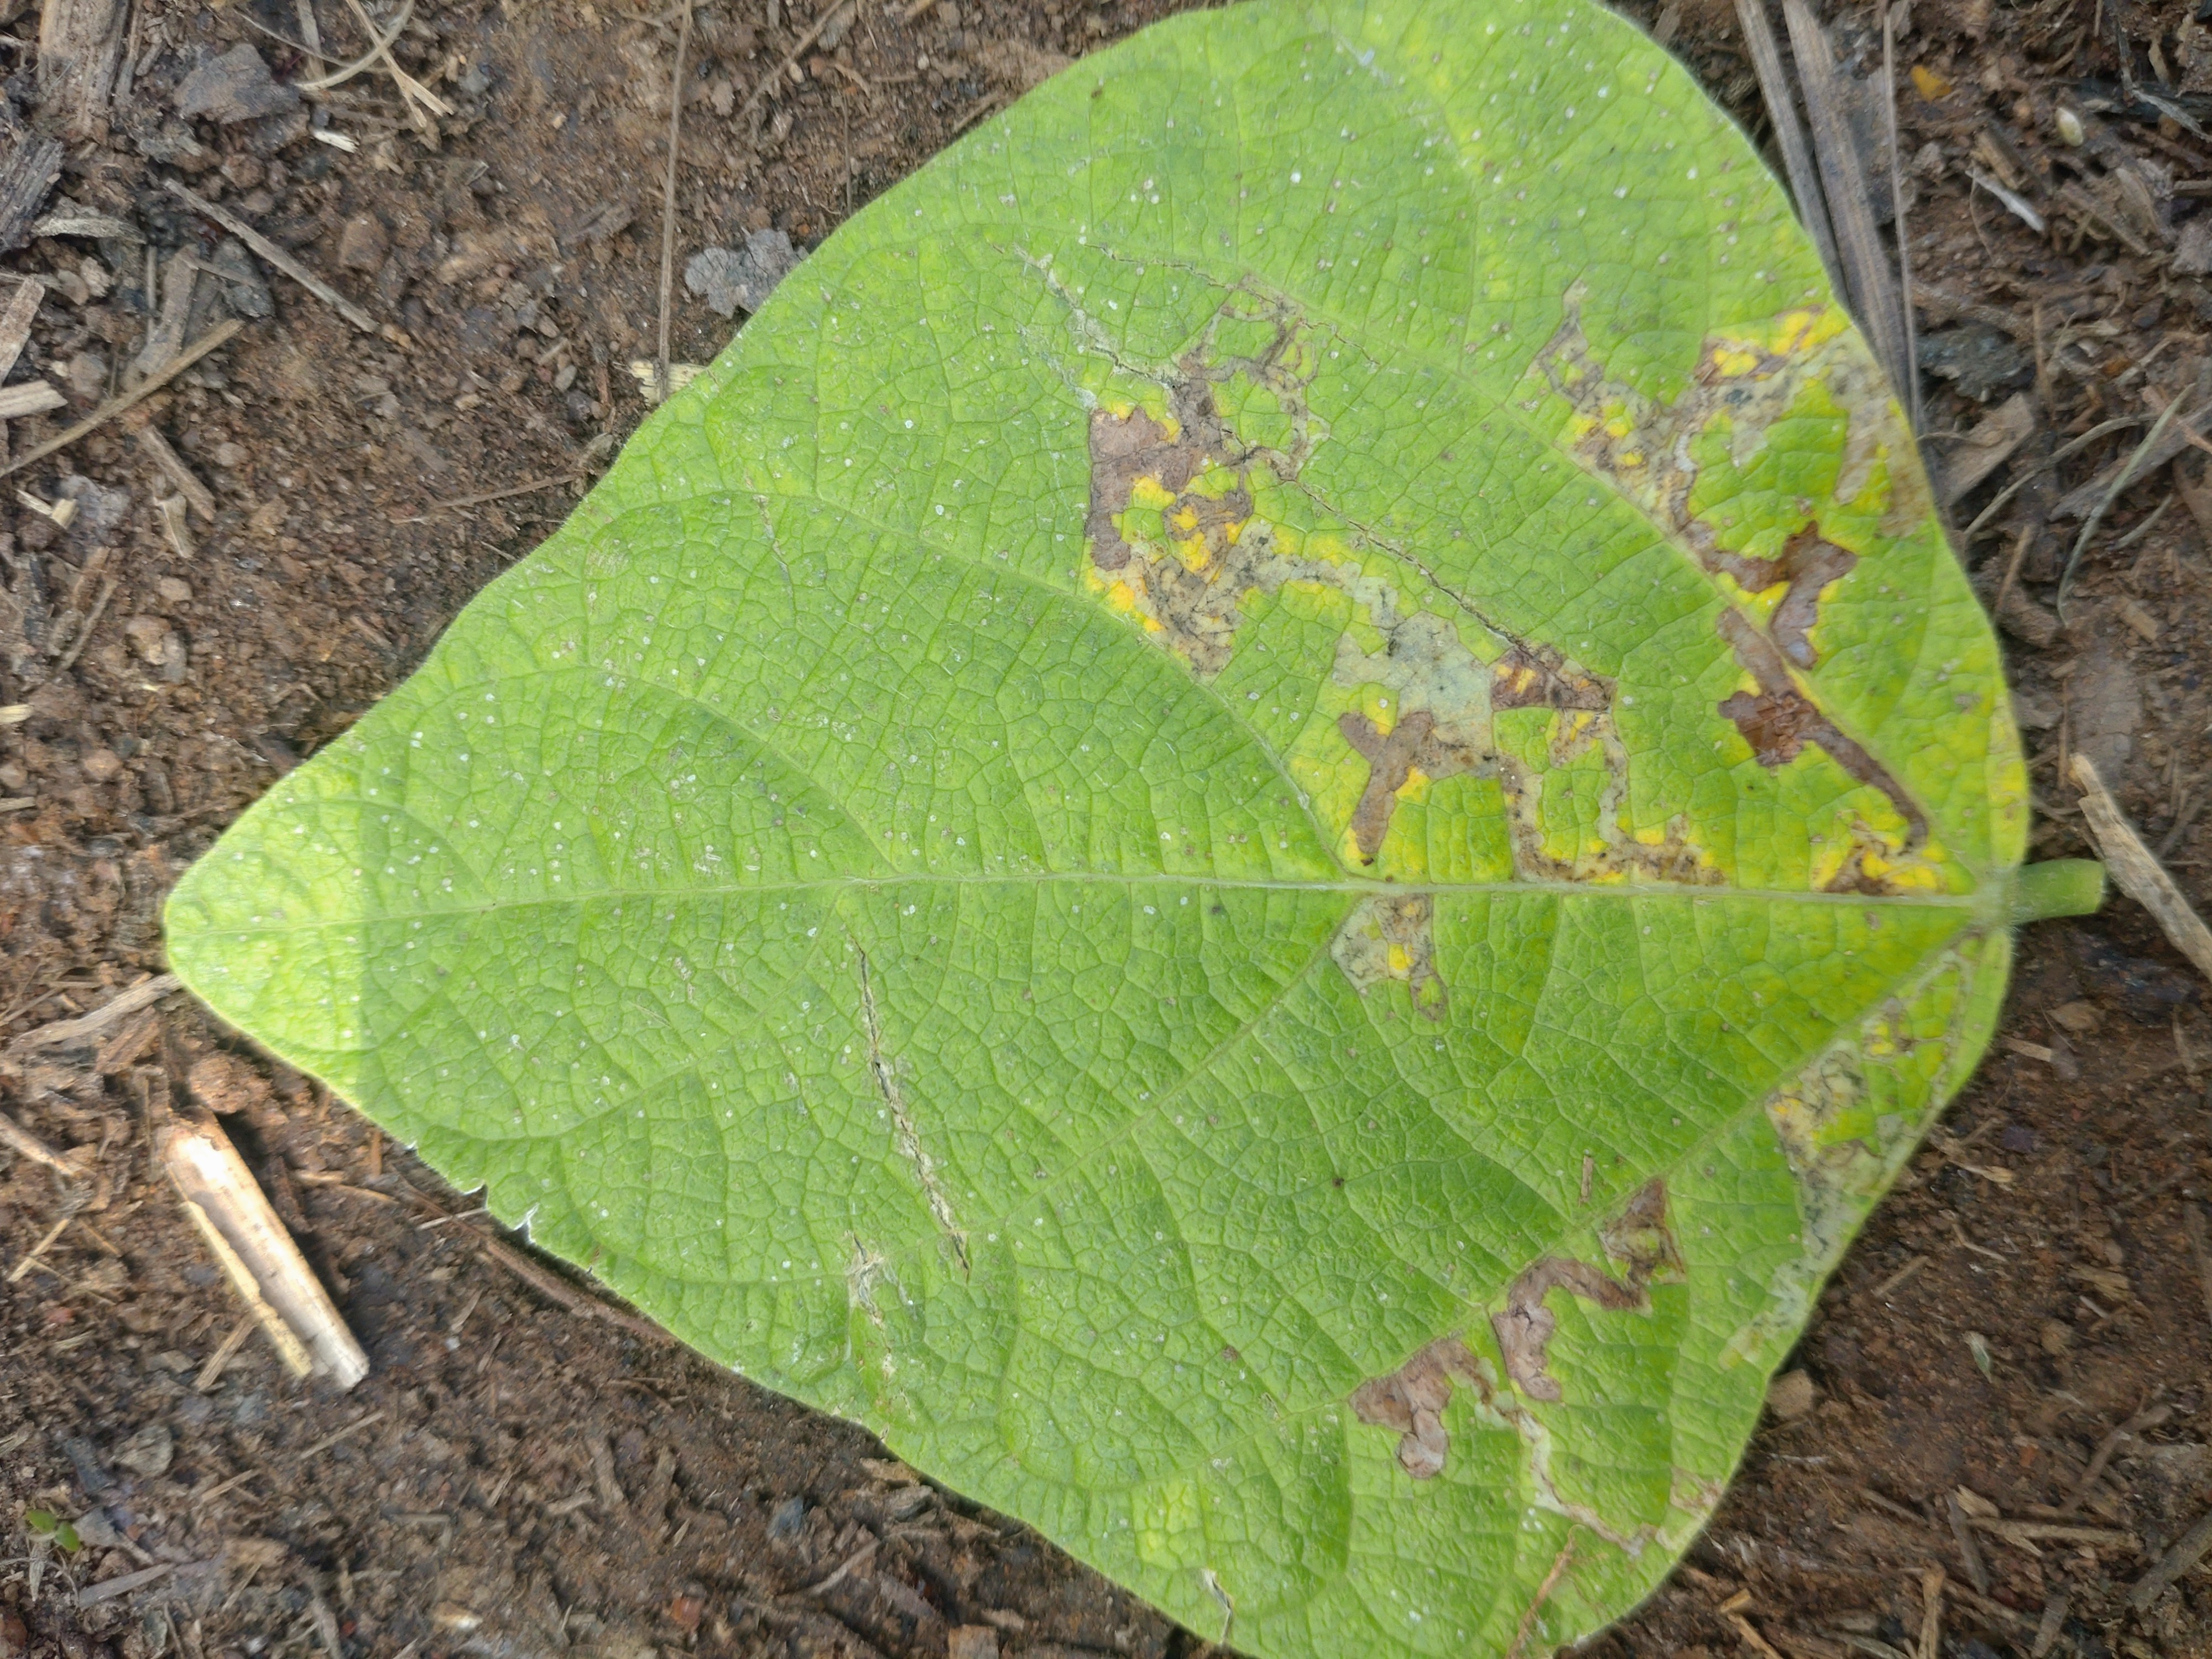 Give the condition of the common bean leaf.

anthracnose
